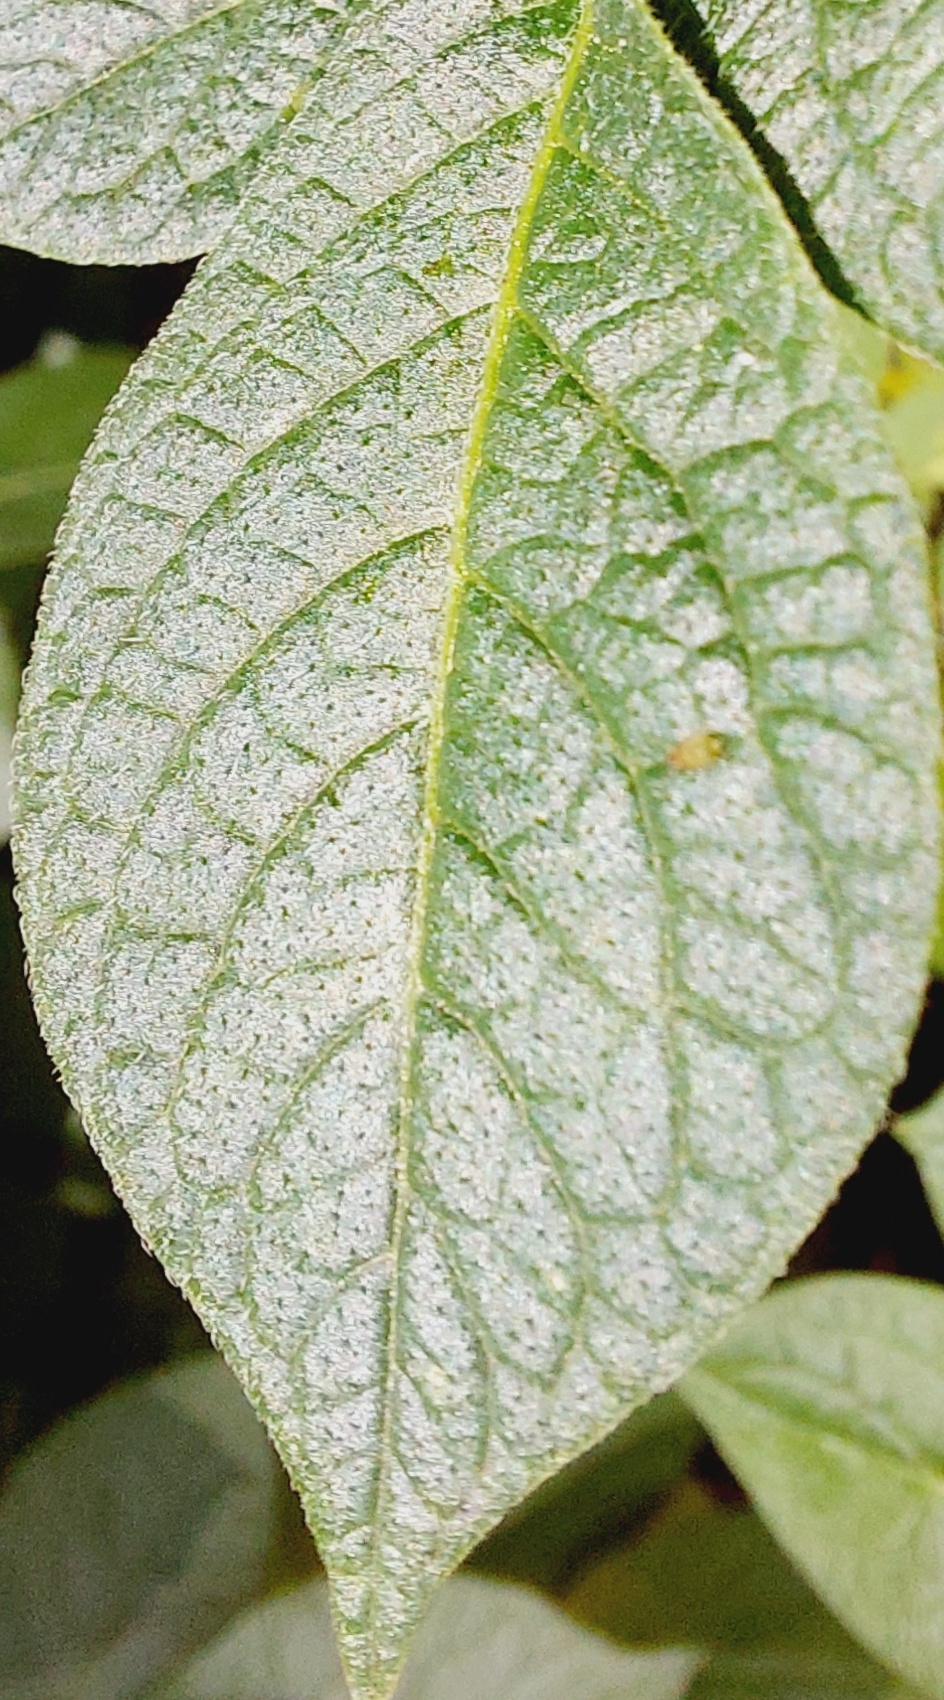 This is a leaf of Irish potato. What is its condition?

healthy
